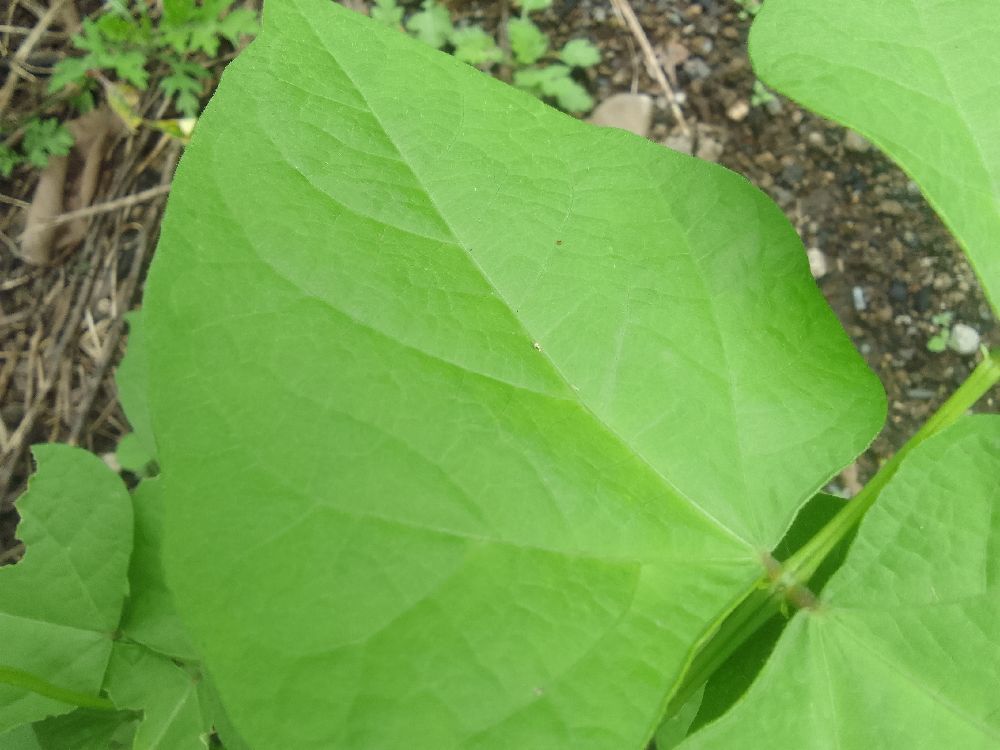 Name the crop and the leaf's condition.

common bean, healthy
